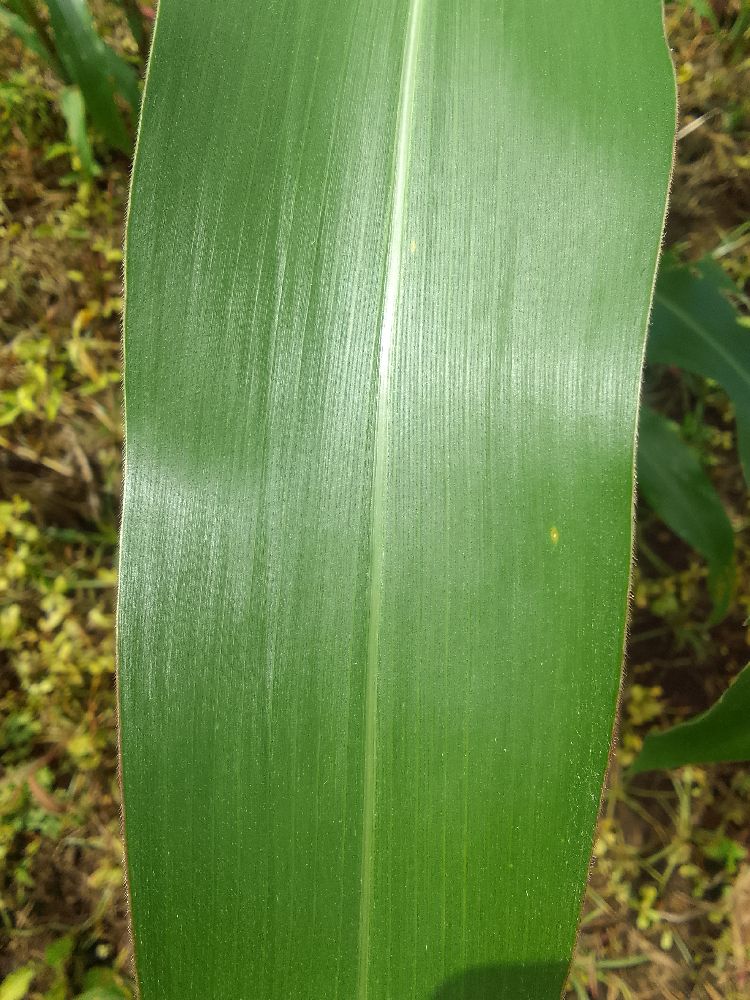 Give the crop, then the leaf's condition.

maize, healthy
